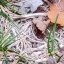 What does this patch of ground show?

grass
